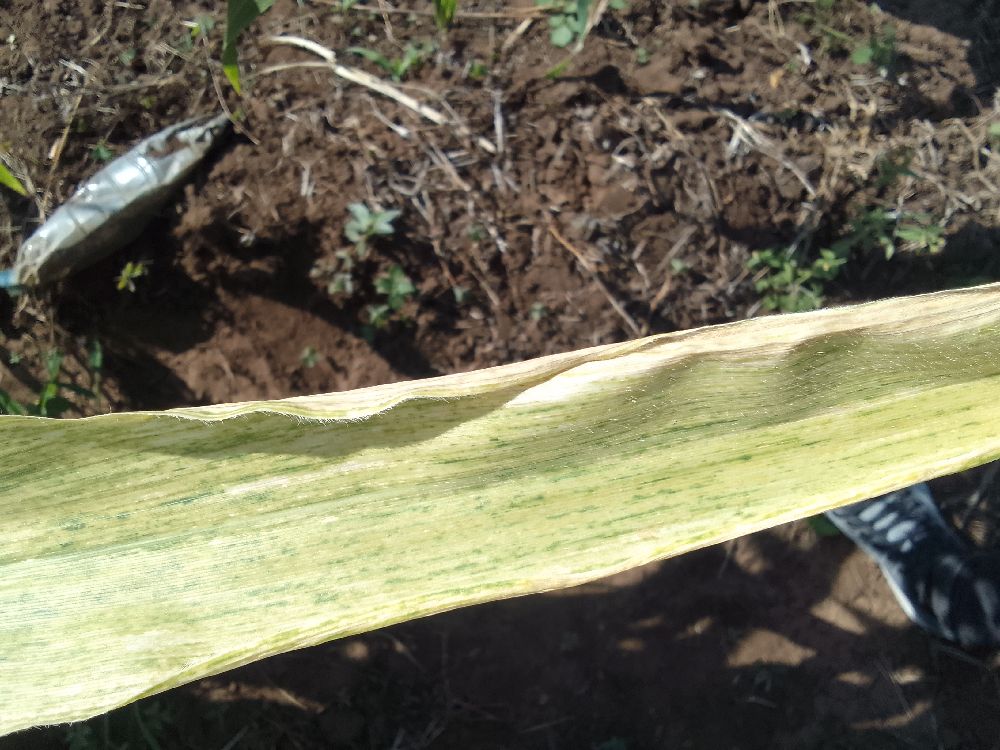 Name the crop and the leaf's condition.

maize, maize lethal necrosis
